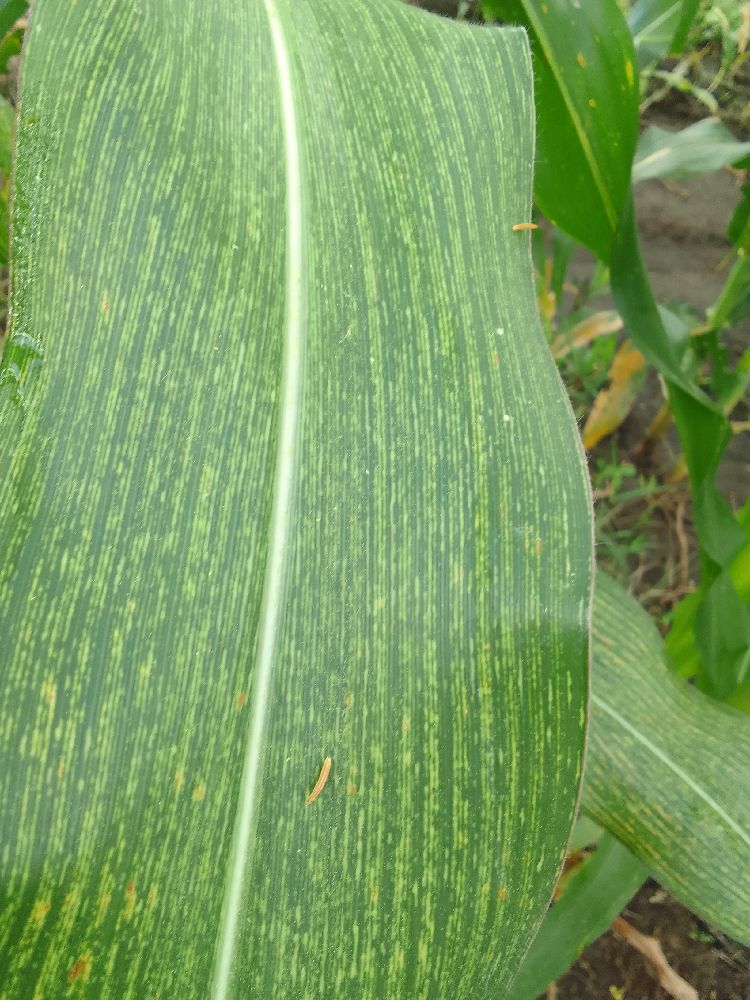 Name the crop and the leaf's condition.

maize, maize streak virus
